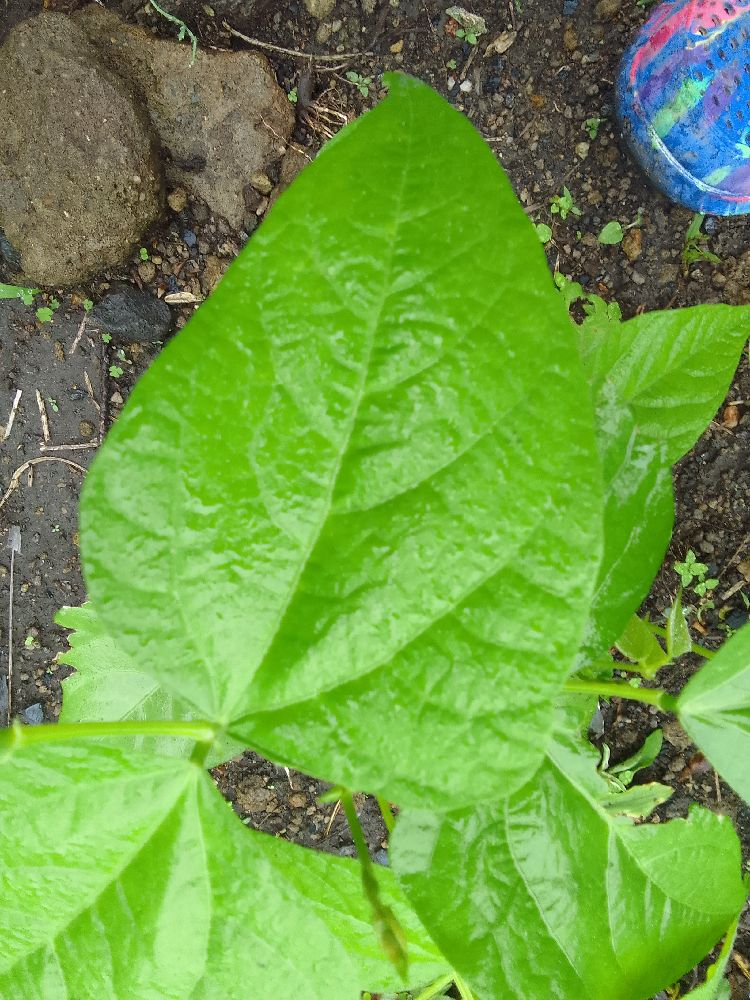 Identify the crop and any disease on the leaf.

common bean, healthy
